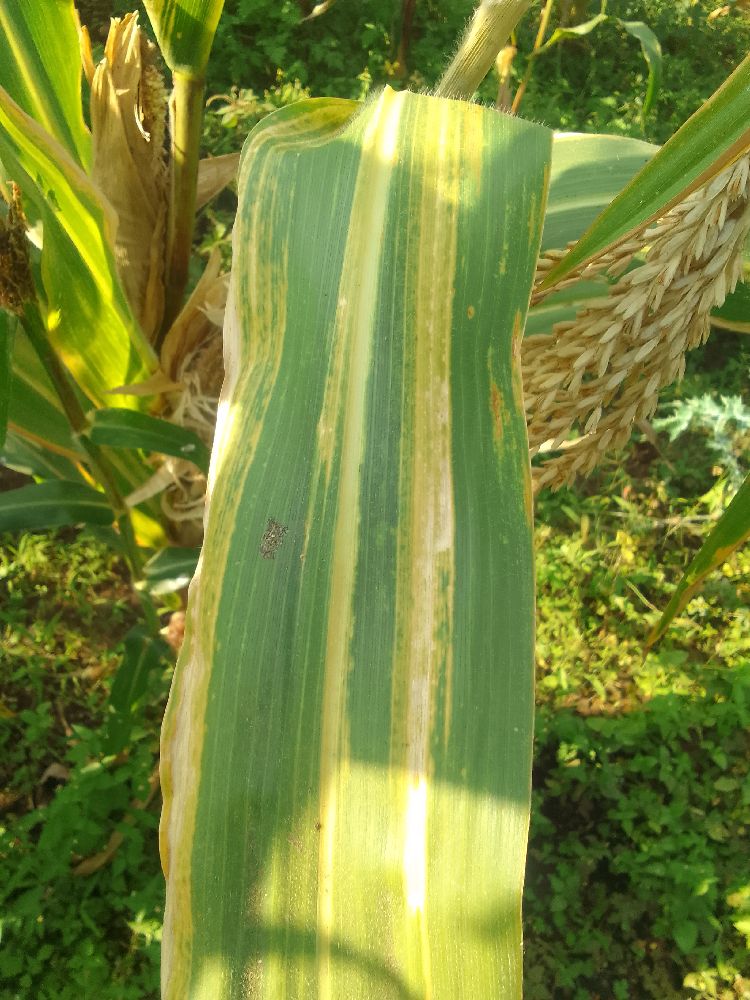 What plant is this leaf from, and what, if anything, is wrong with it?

maize, maize lethal necrosis
